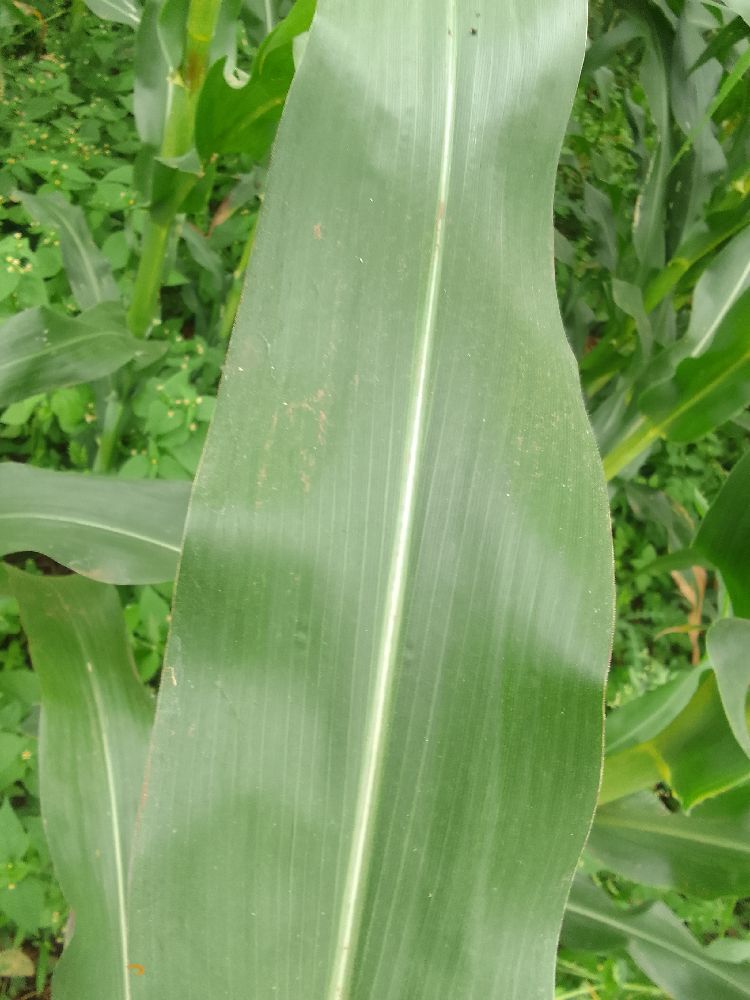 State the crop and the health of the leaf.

maize, healthy
